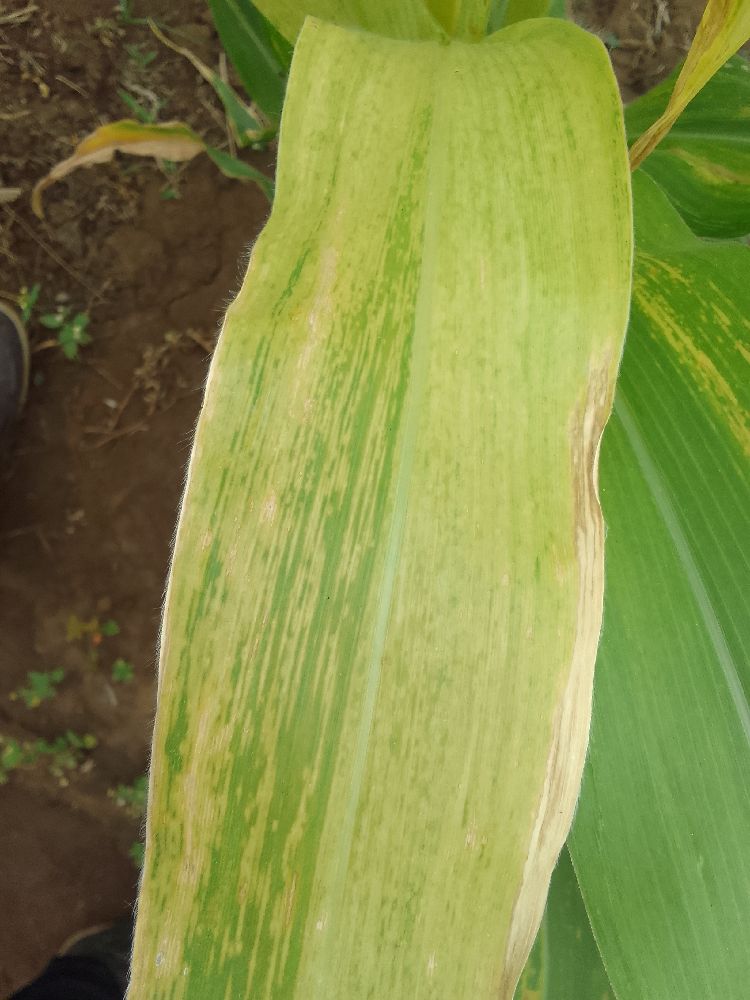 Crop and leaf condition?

maize, maize lethal necrosis
